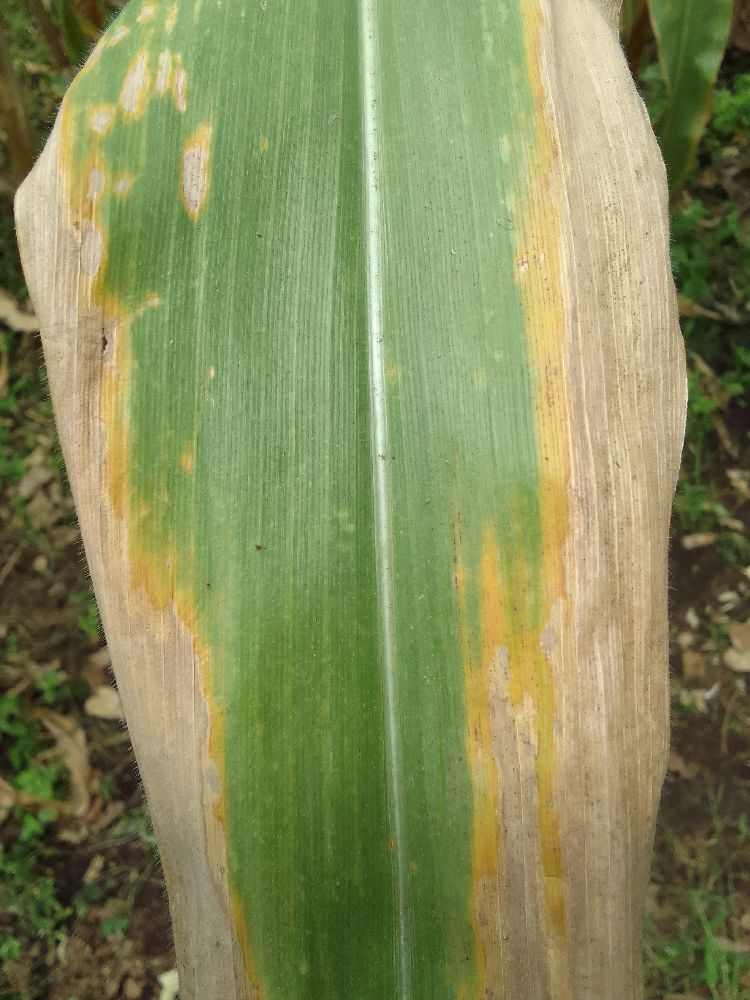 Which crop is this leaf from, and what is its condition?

maize, maize lethal necrosis
